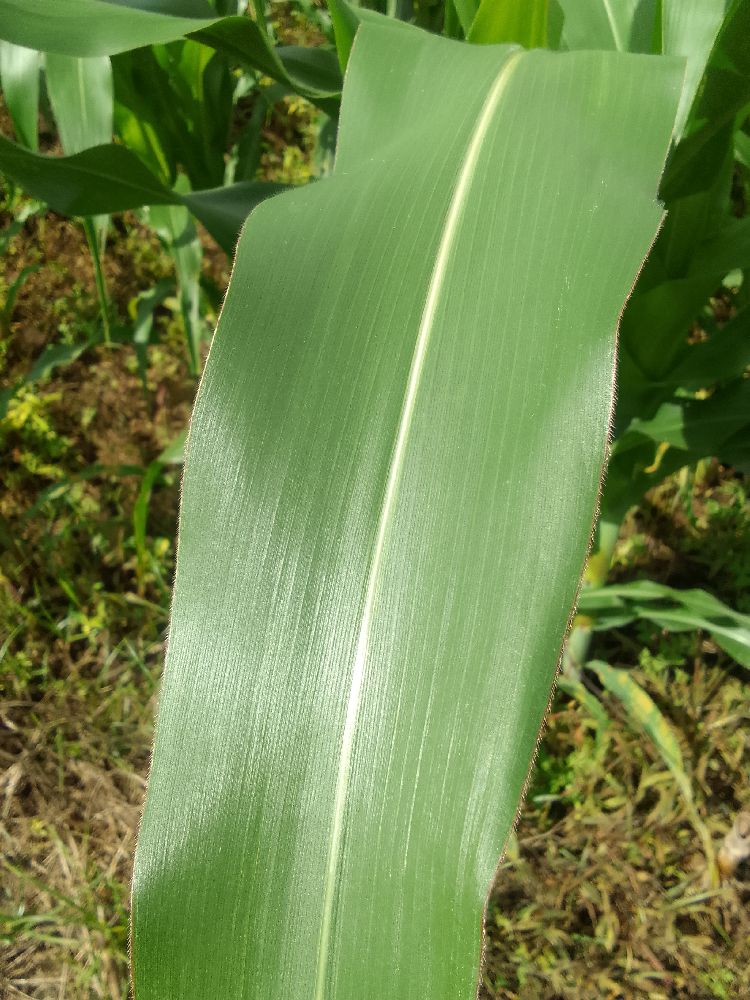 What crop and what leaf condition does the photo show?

maize, healthy
